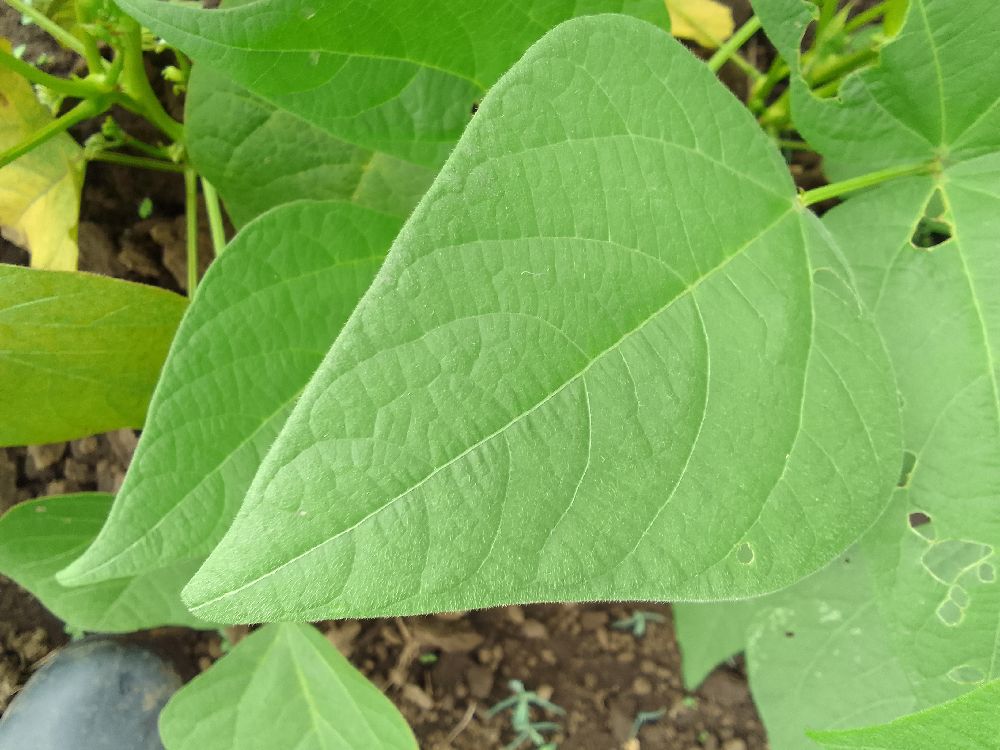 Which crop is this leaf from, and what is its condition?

common bean, healthy
